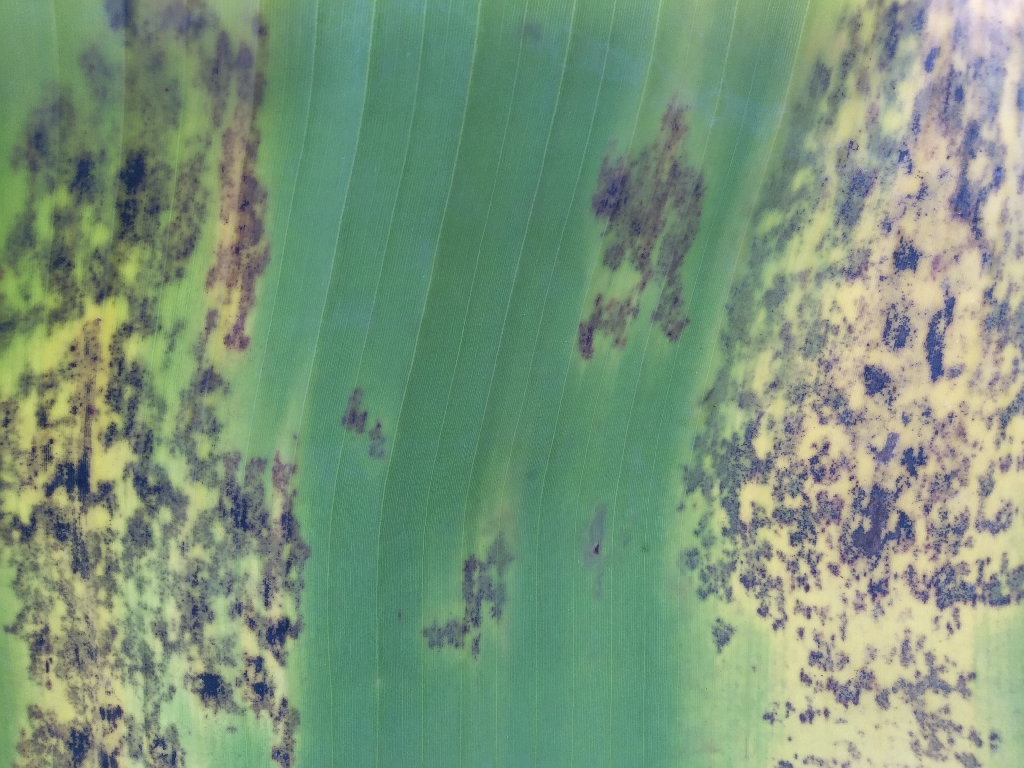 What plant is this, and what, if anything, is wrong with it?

banana, black sigatoka
